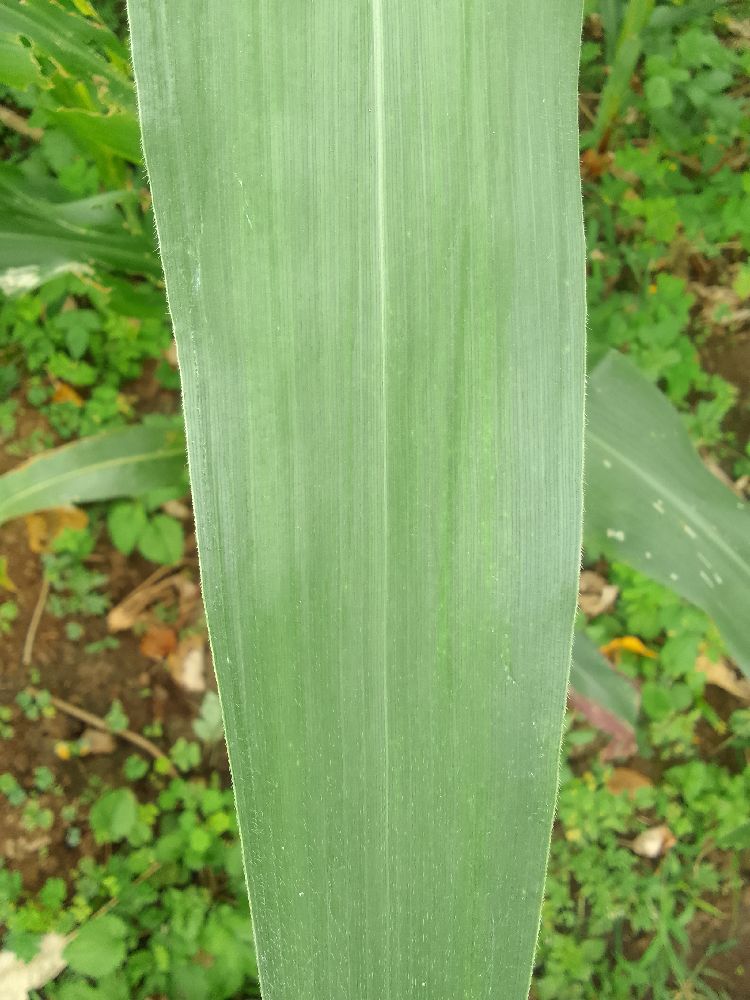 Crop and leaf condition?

maize, healthy
